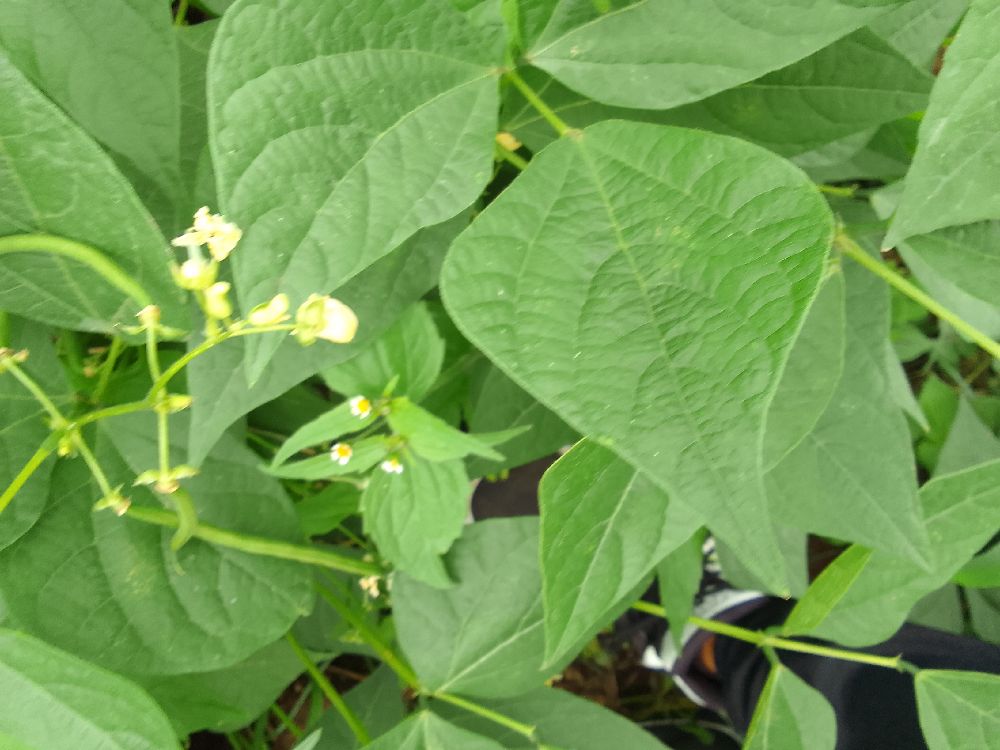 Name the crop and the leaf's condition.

common bean, healthy
